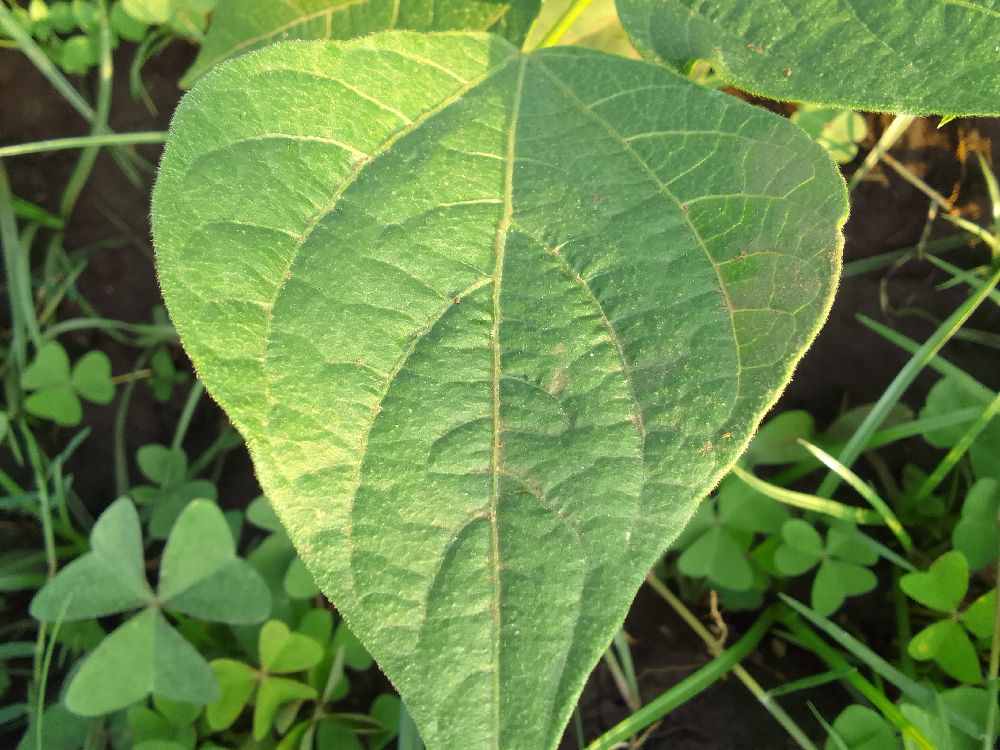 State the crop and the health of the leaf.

common bean, healthy
